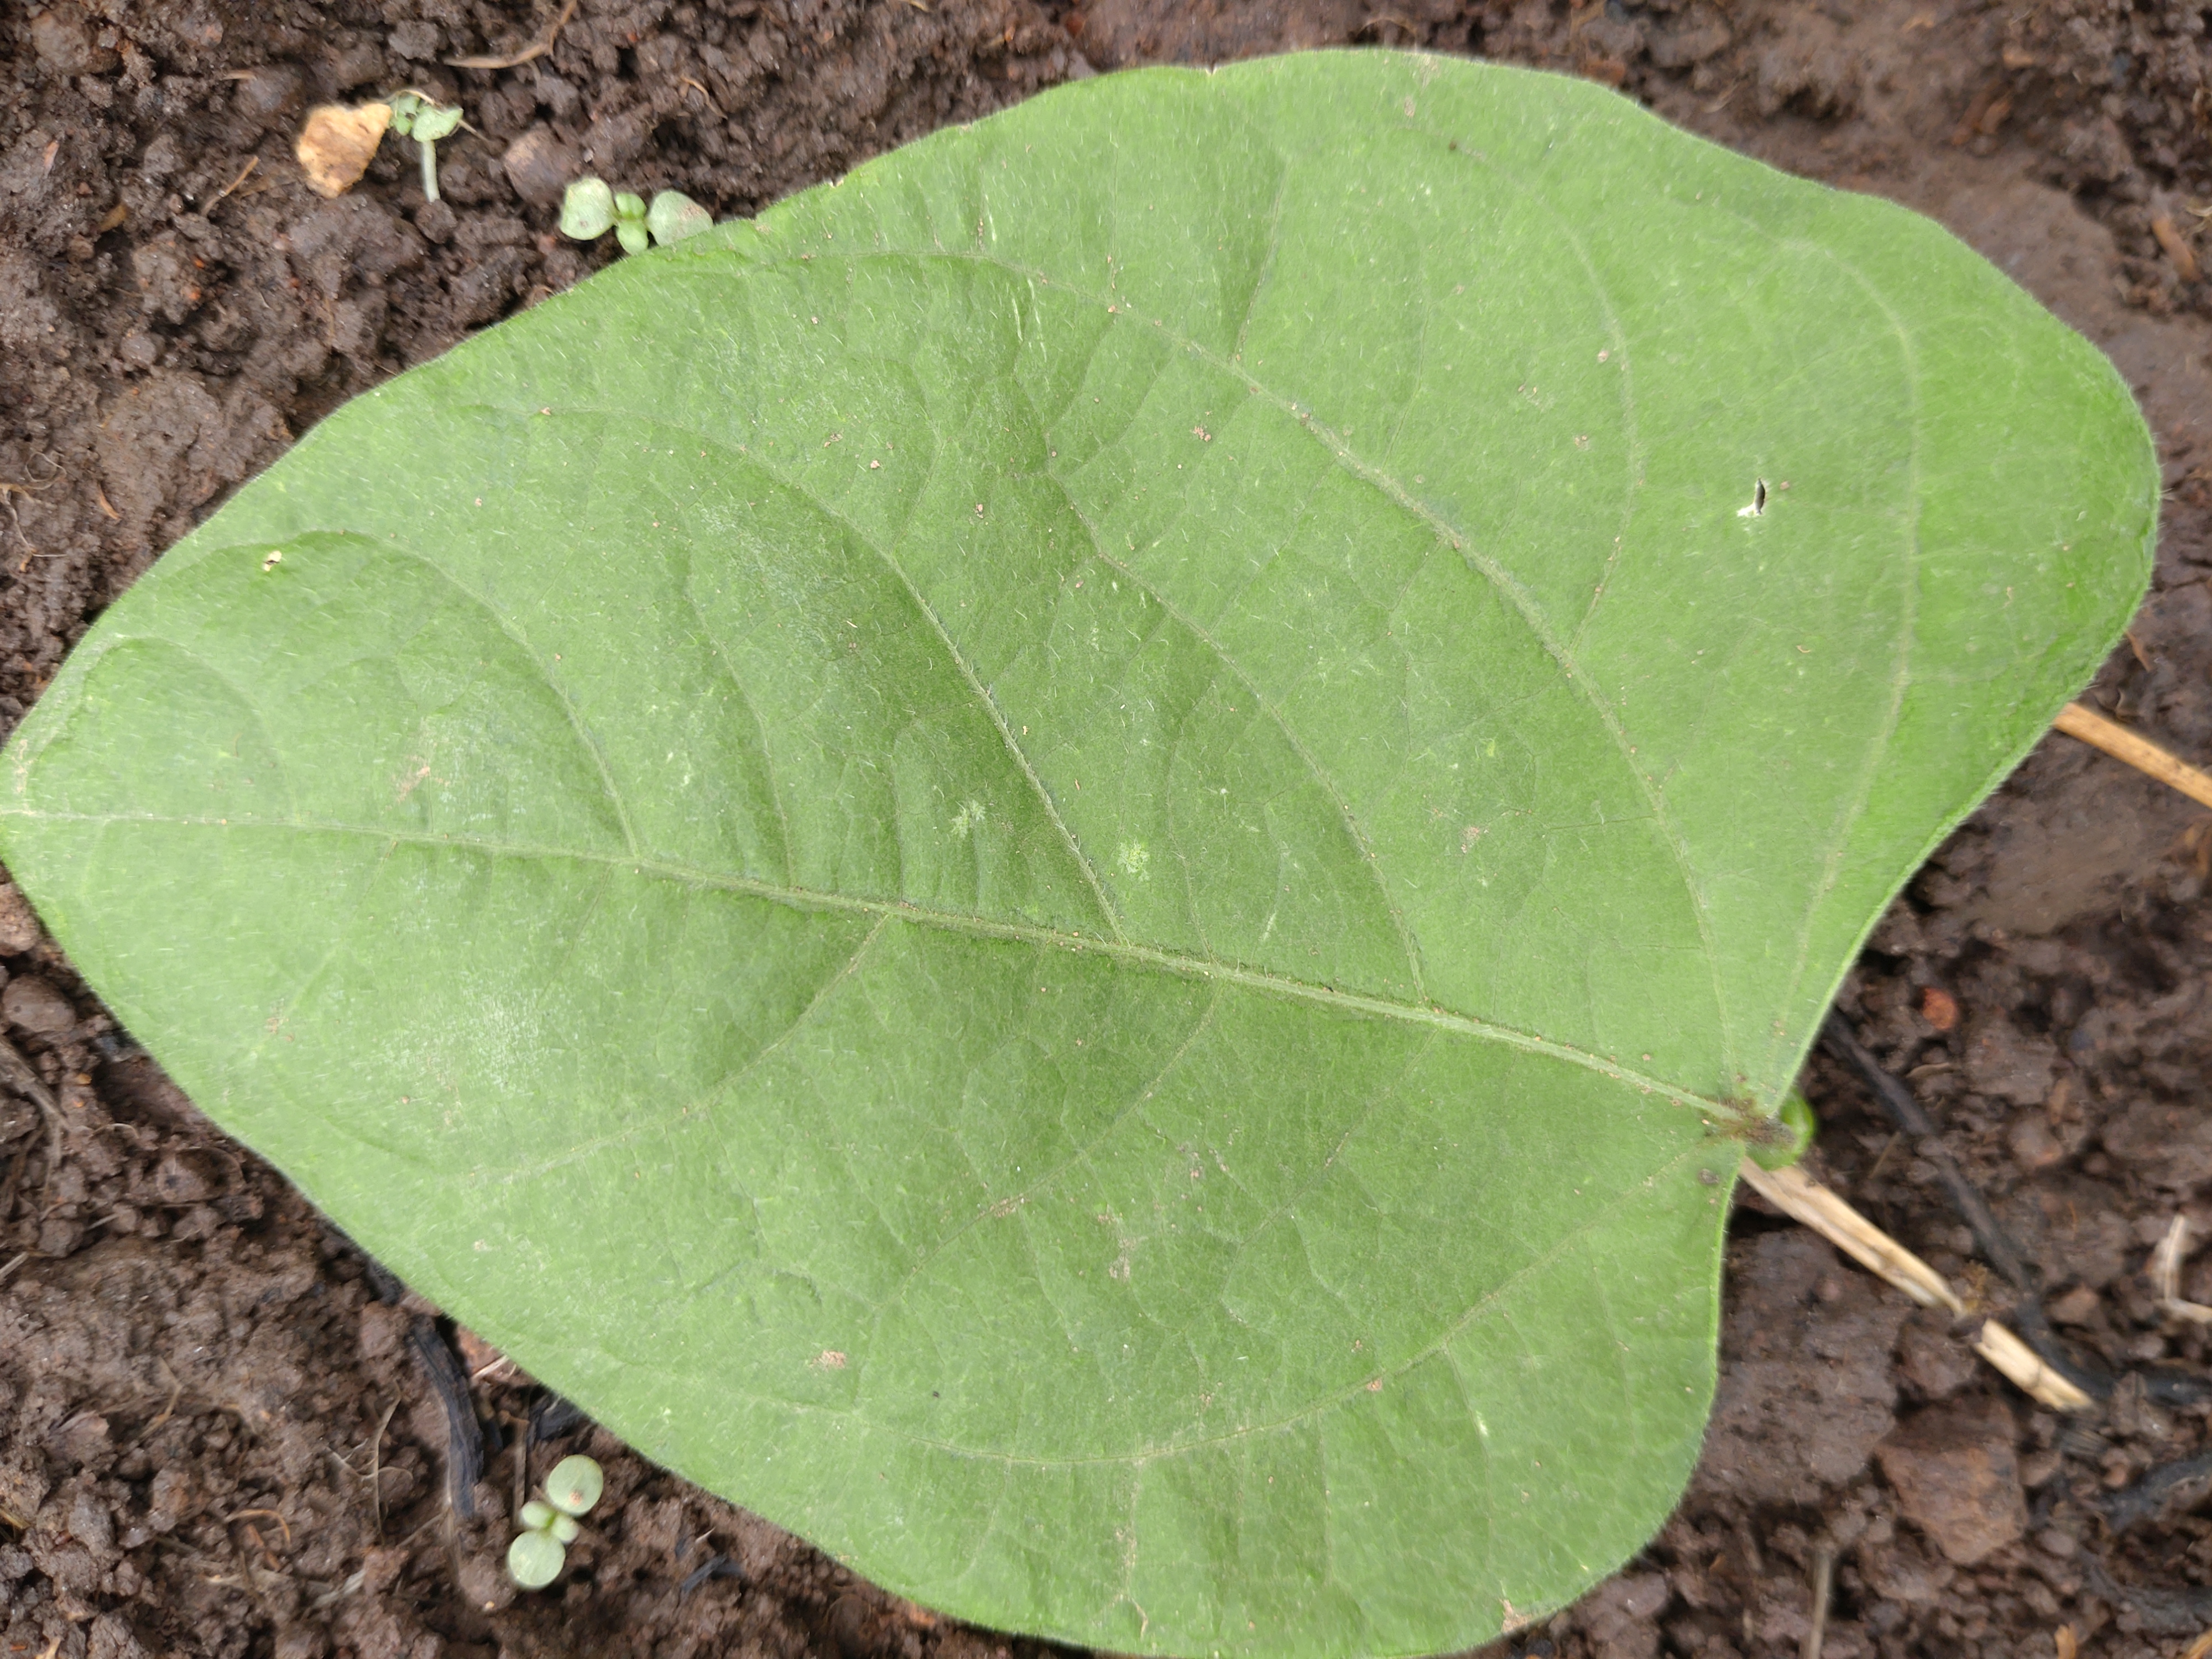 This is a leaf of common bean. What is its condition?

healthy
